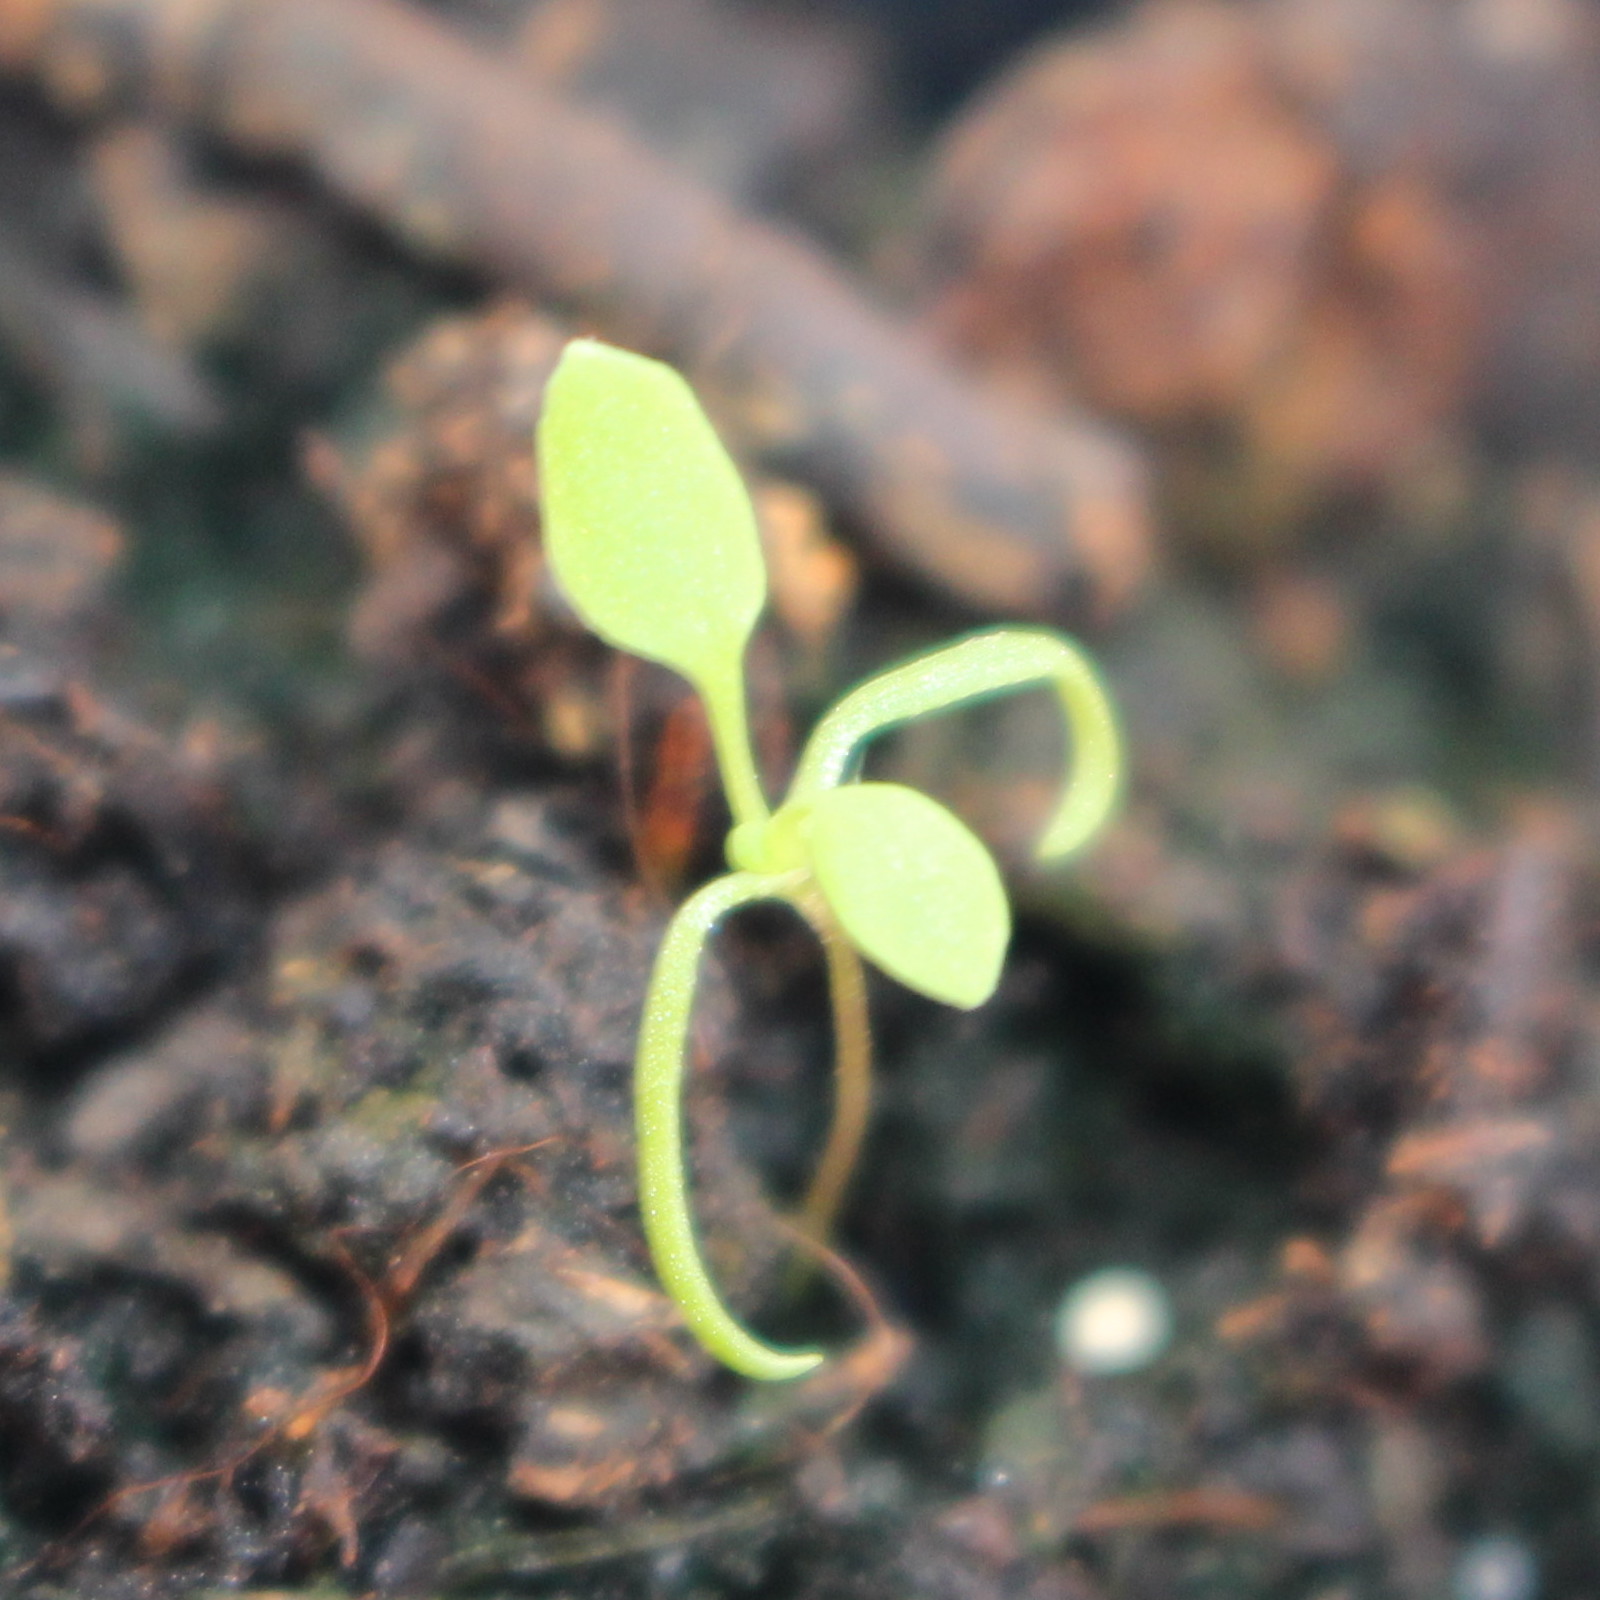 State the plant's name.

Papaver rhoeas
